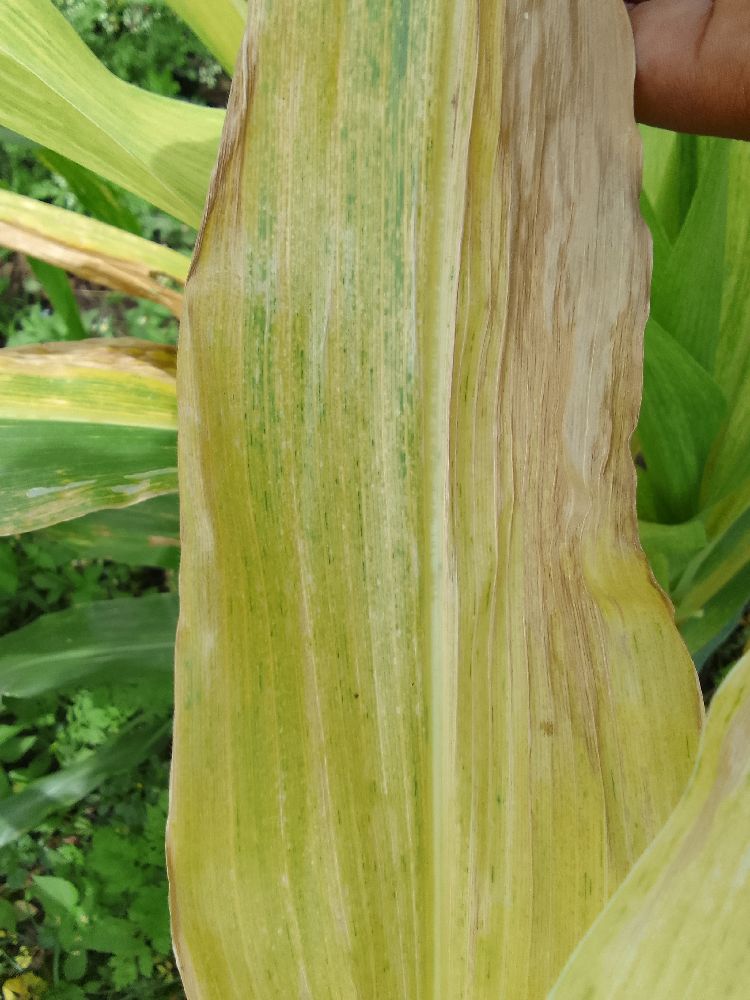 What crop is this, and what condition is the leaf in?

maize, maize lethal necrosis
